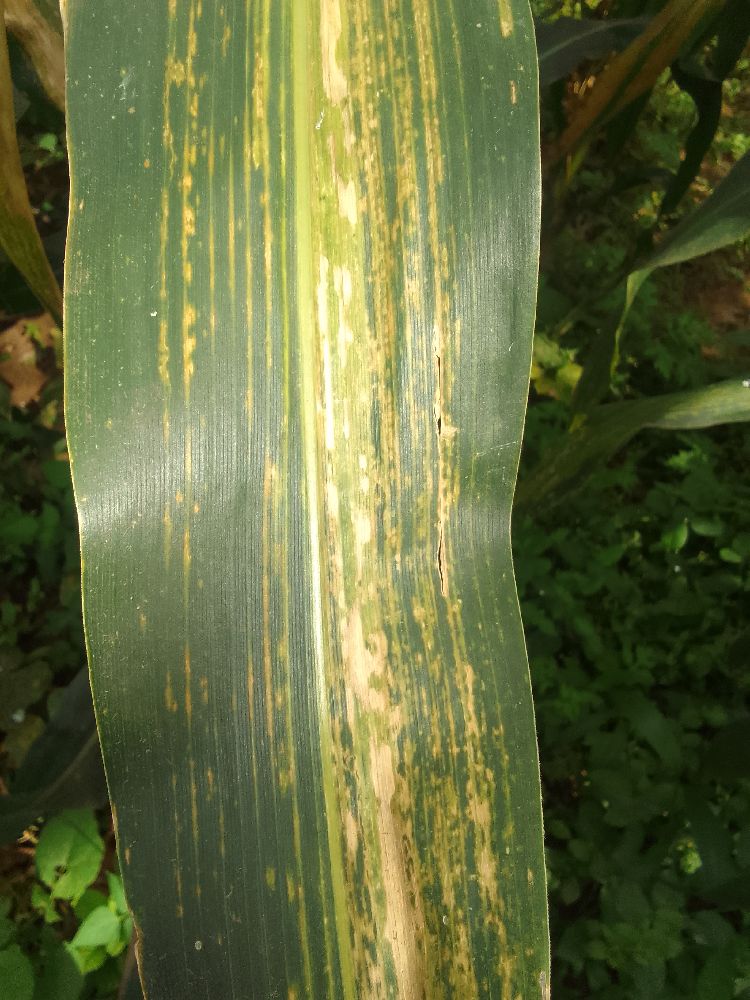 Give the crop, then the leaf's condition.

maize, maize lethal necrosis
